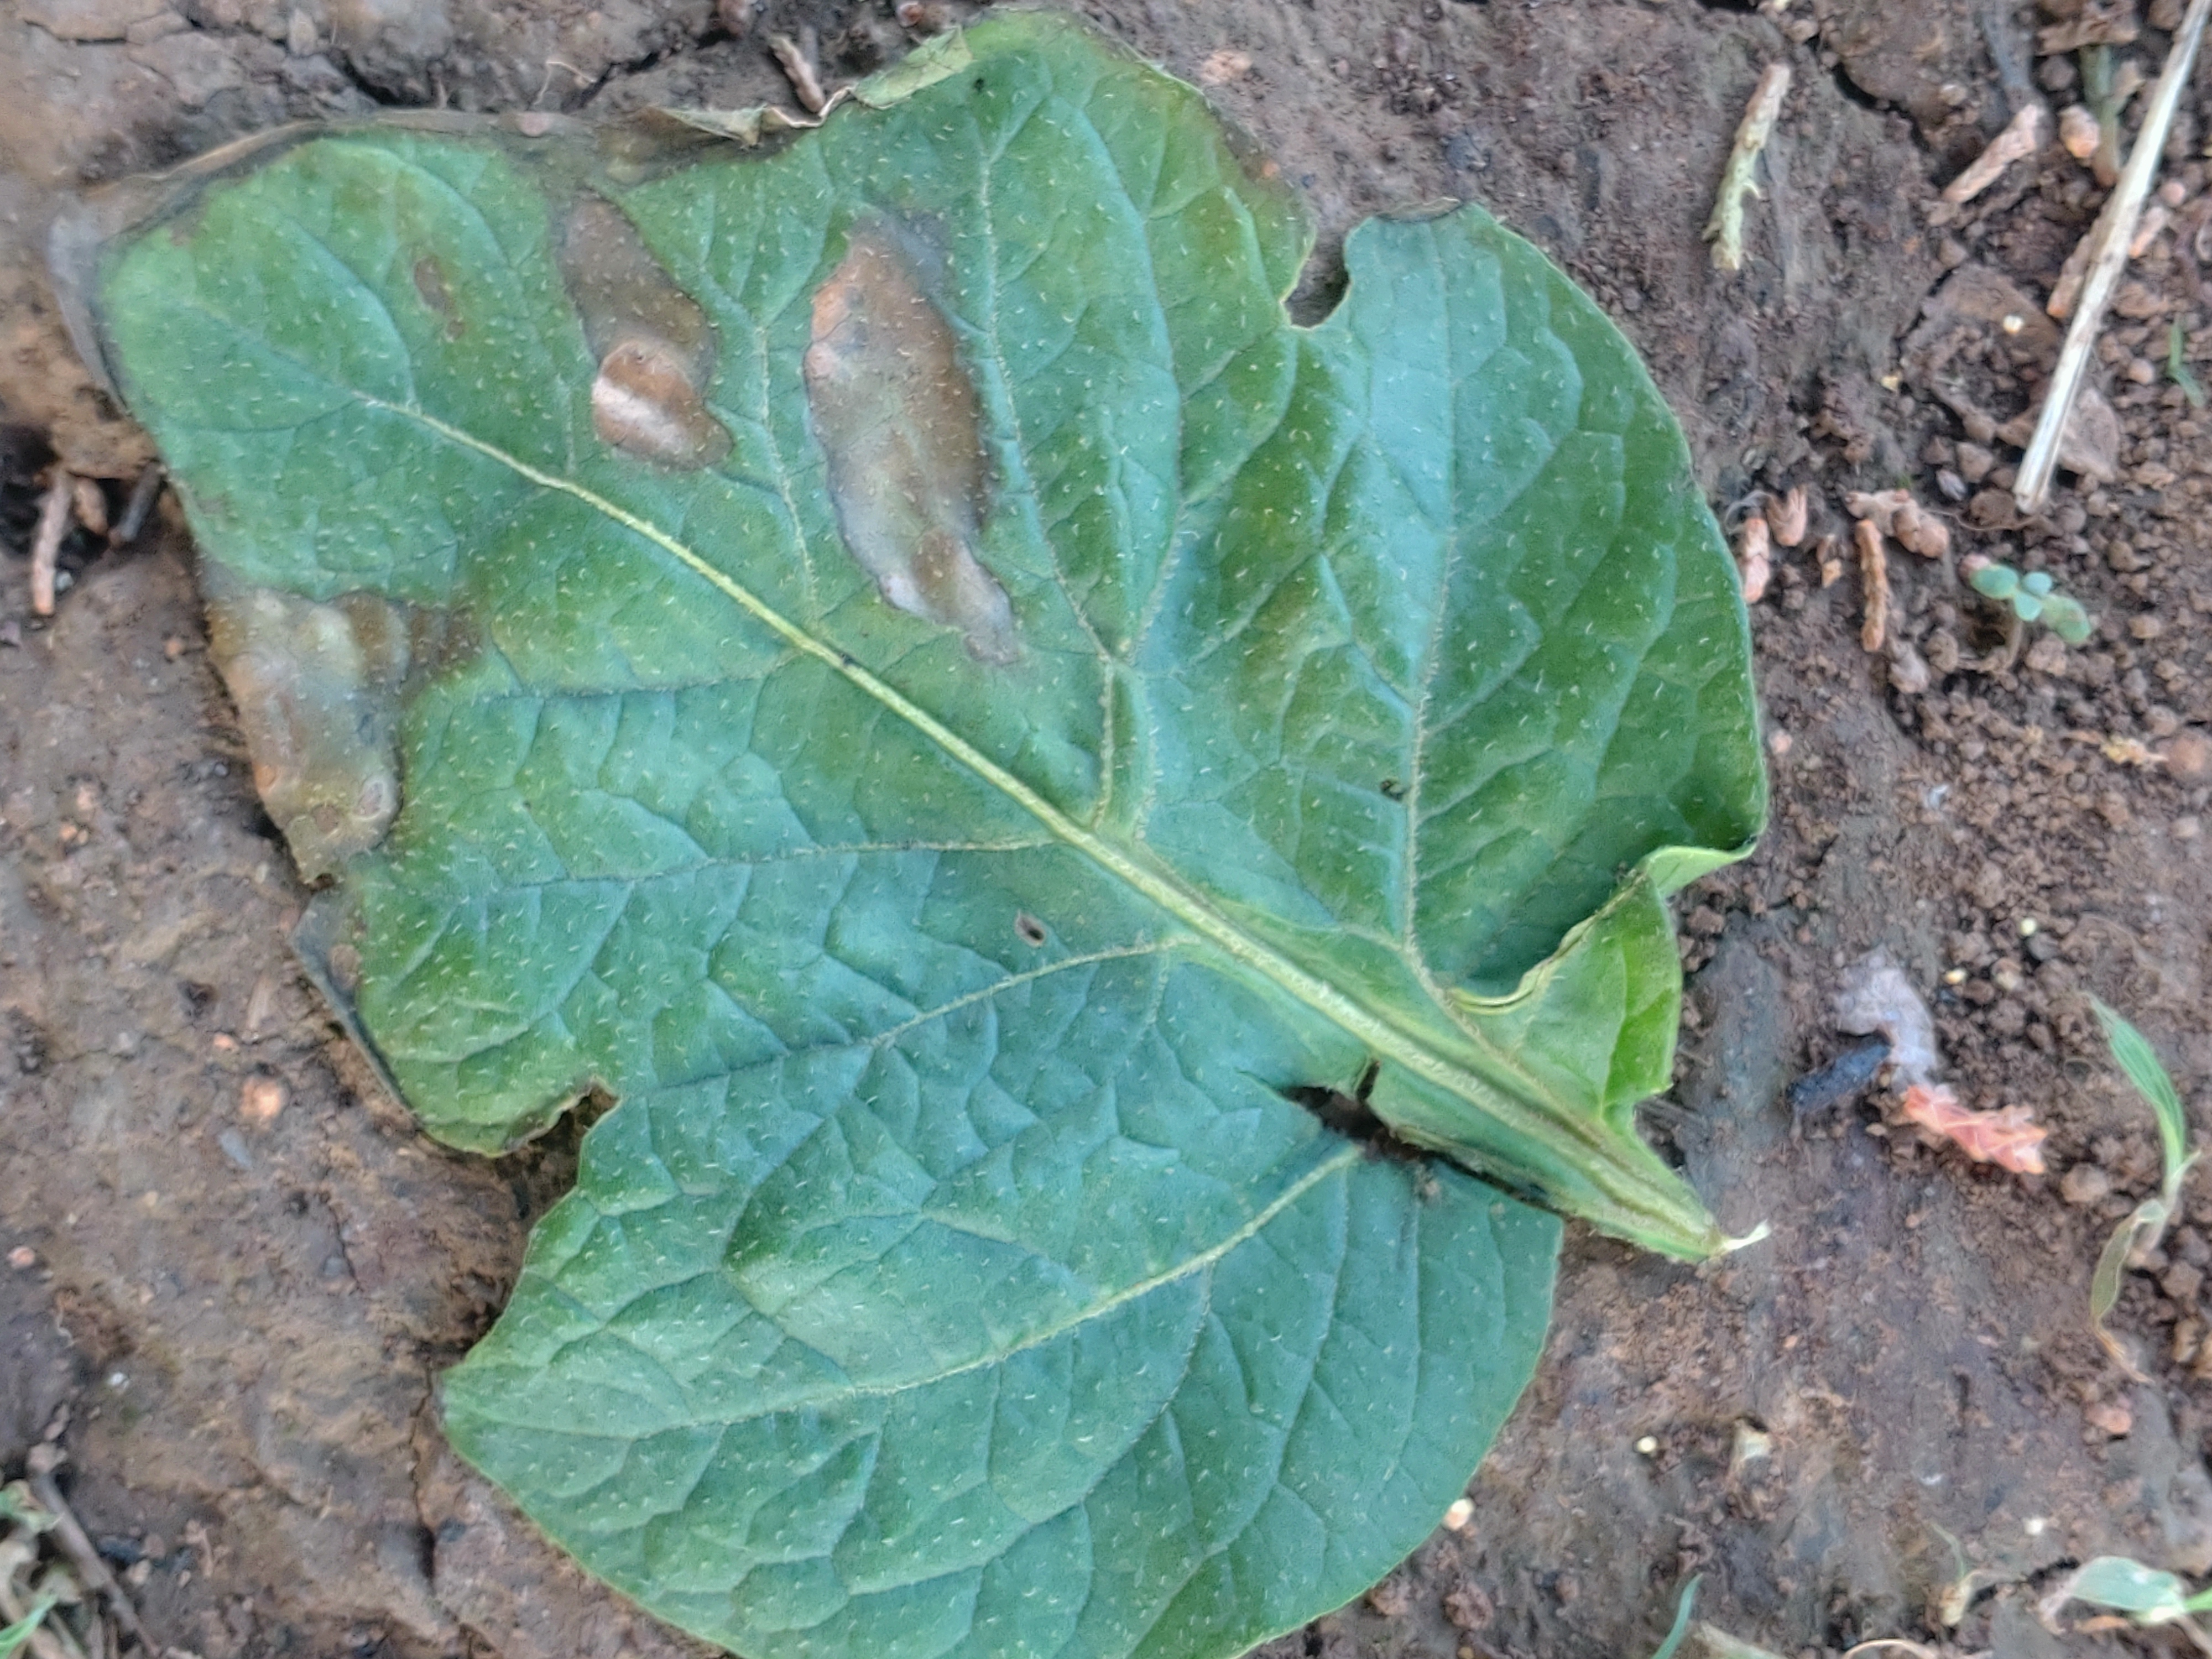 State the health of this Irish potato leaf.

early blight
